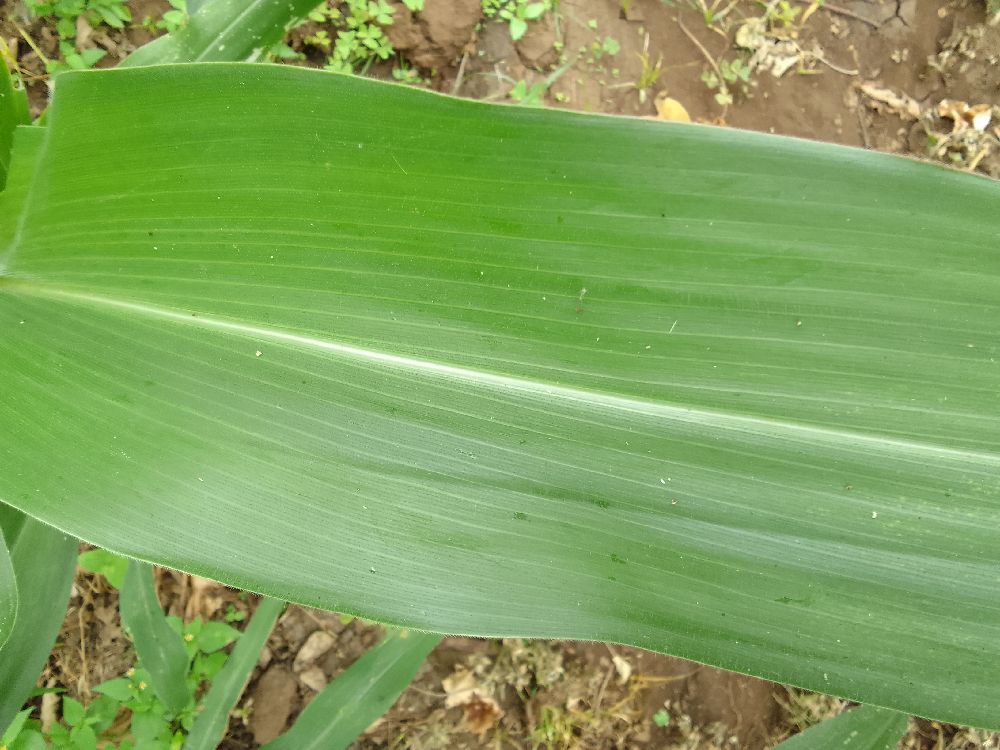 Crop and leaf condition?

maize, healthy
